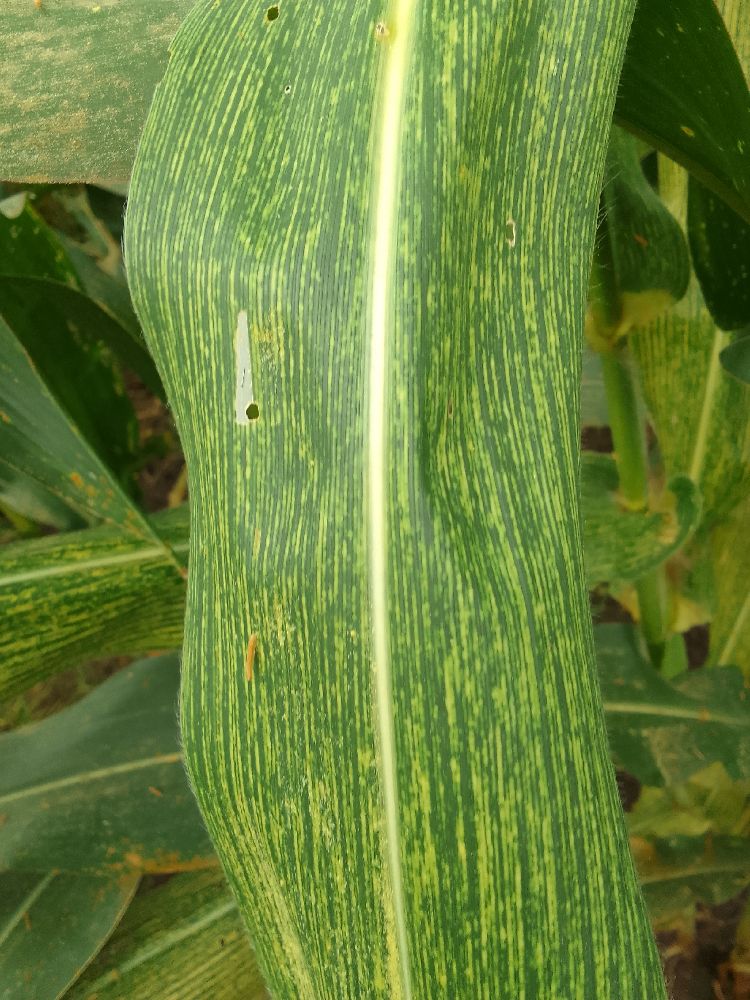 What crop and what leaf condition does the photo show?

maize, maize streak virus
